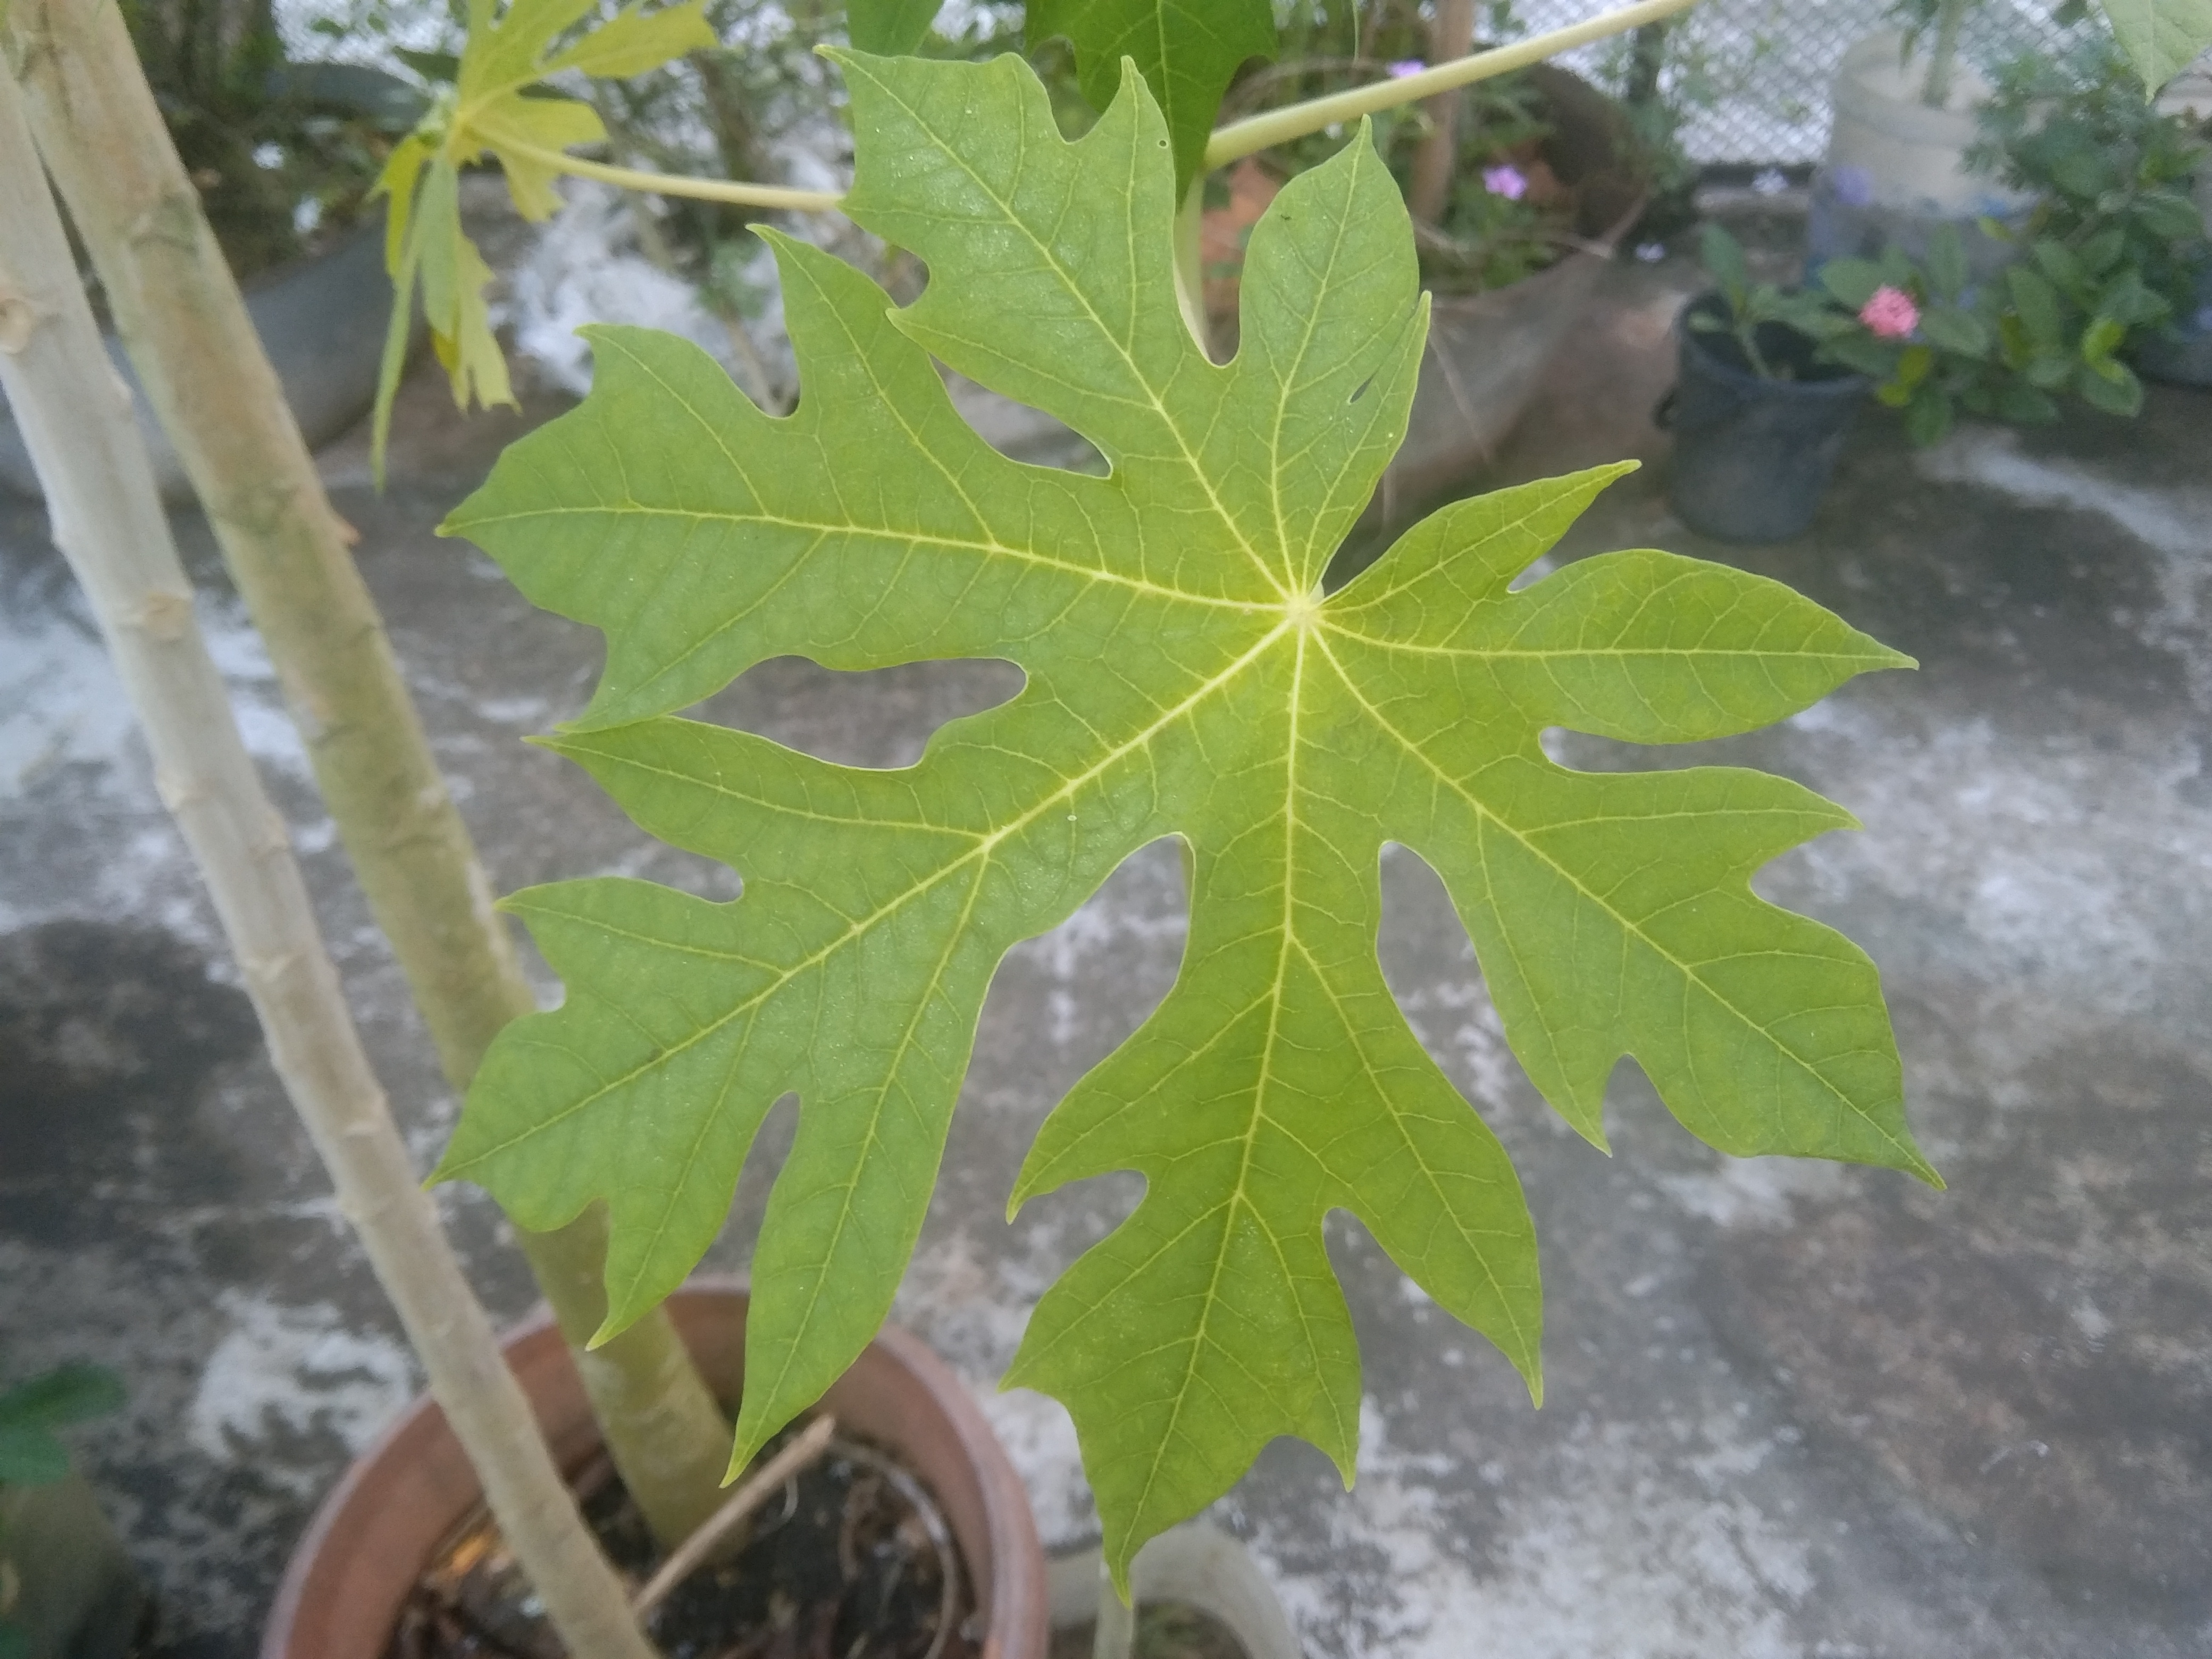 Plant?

papaya
